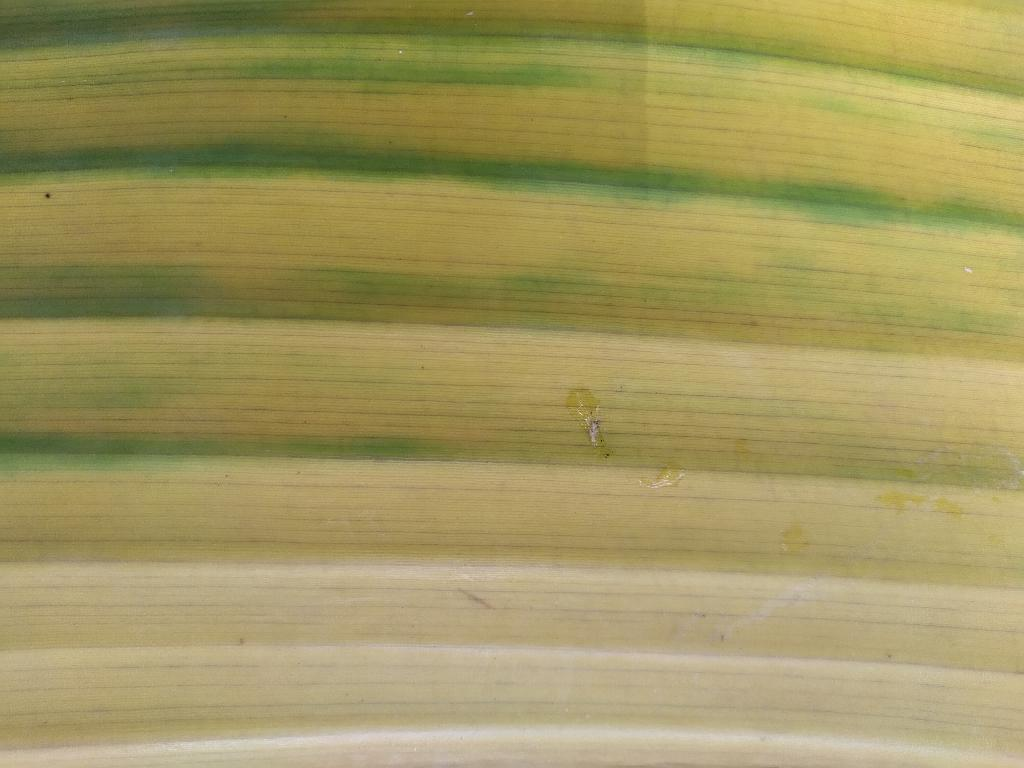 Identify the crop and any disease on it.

banana, fusarium wilt race 1
